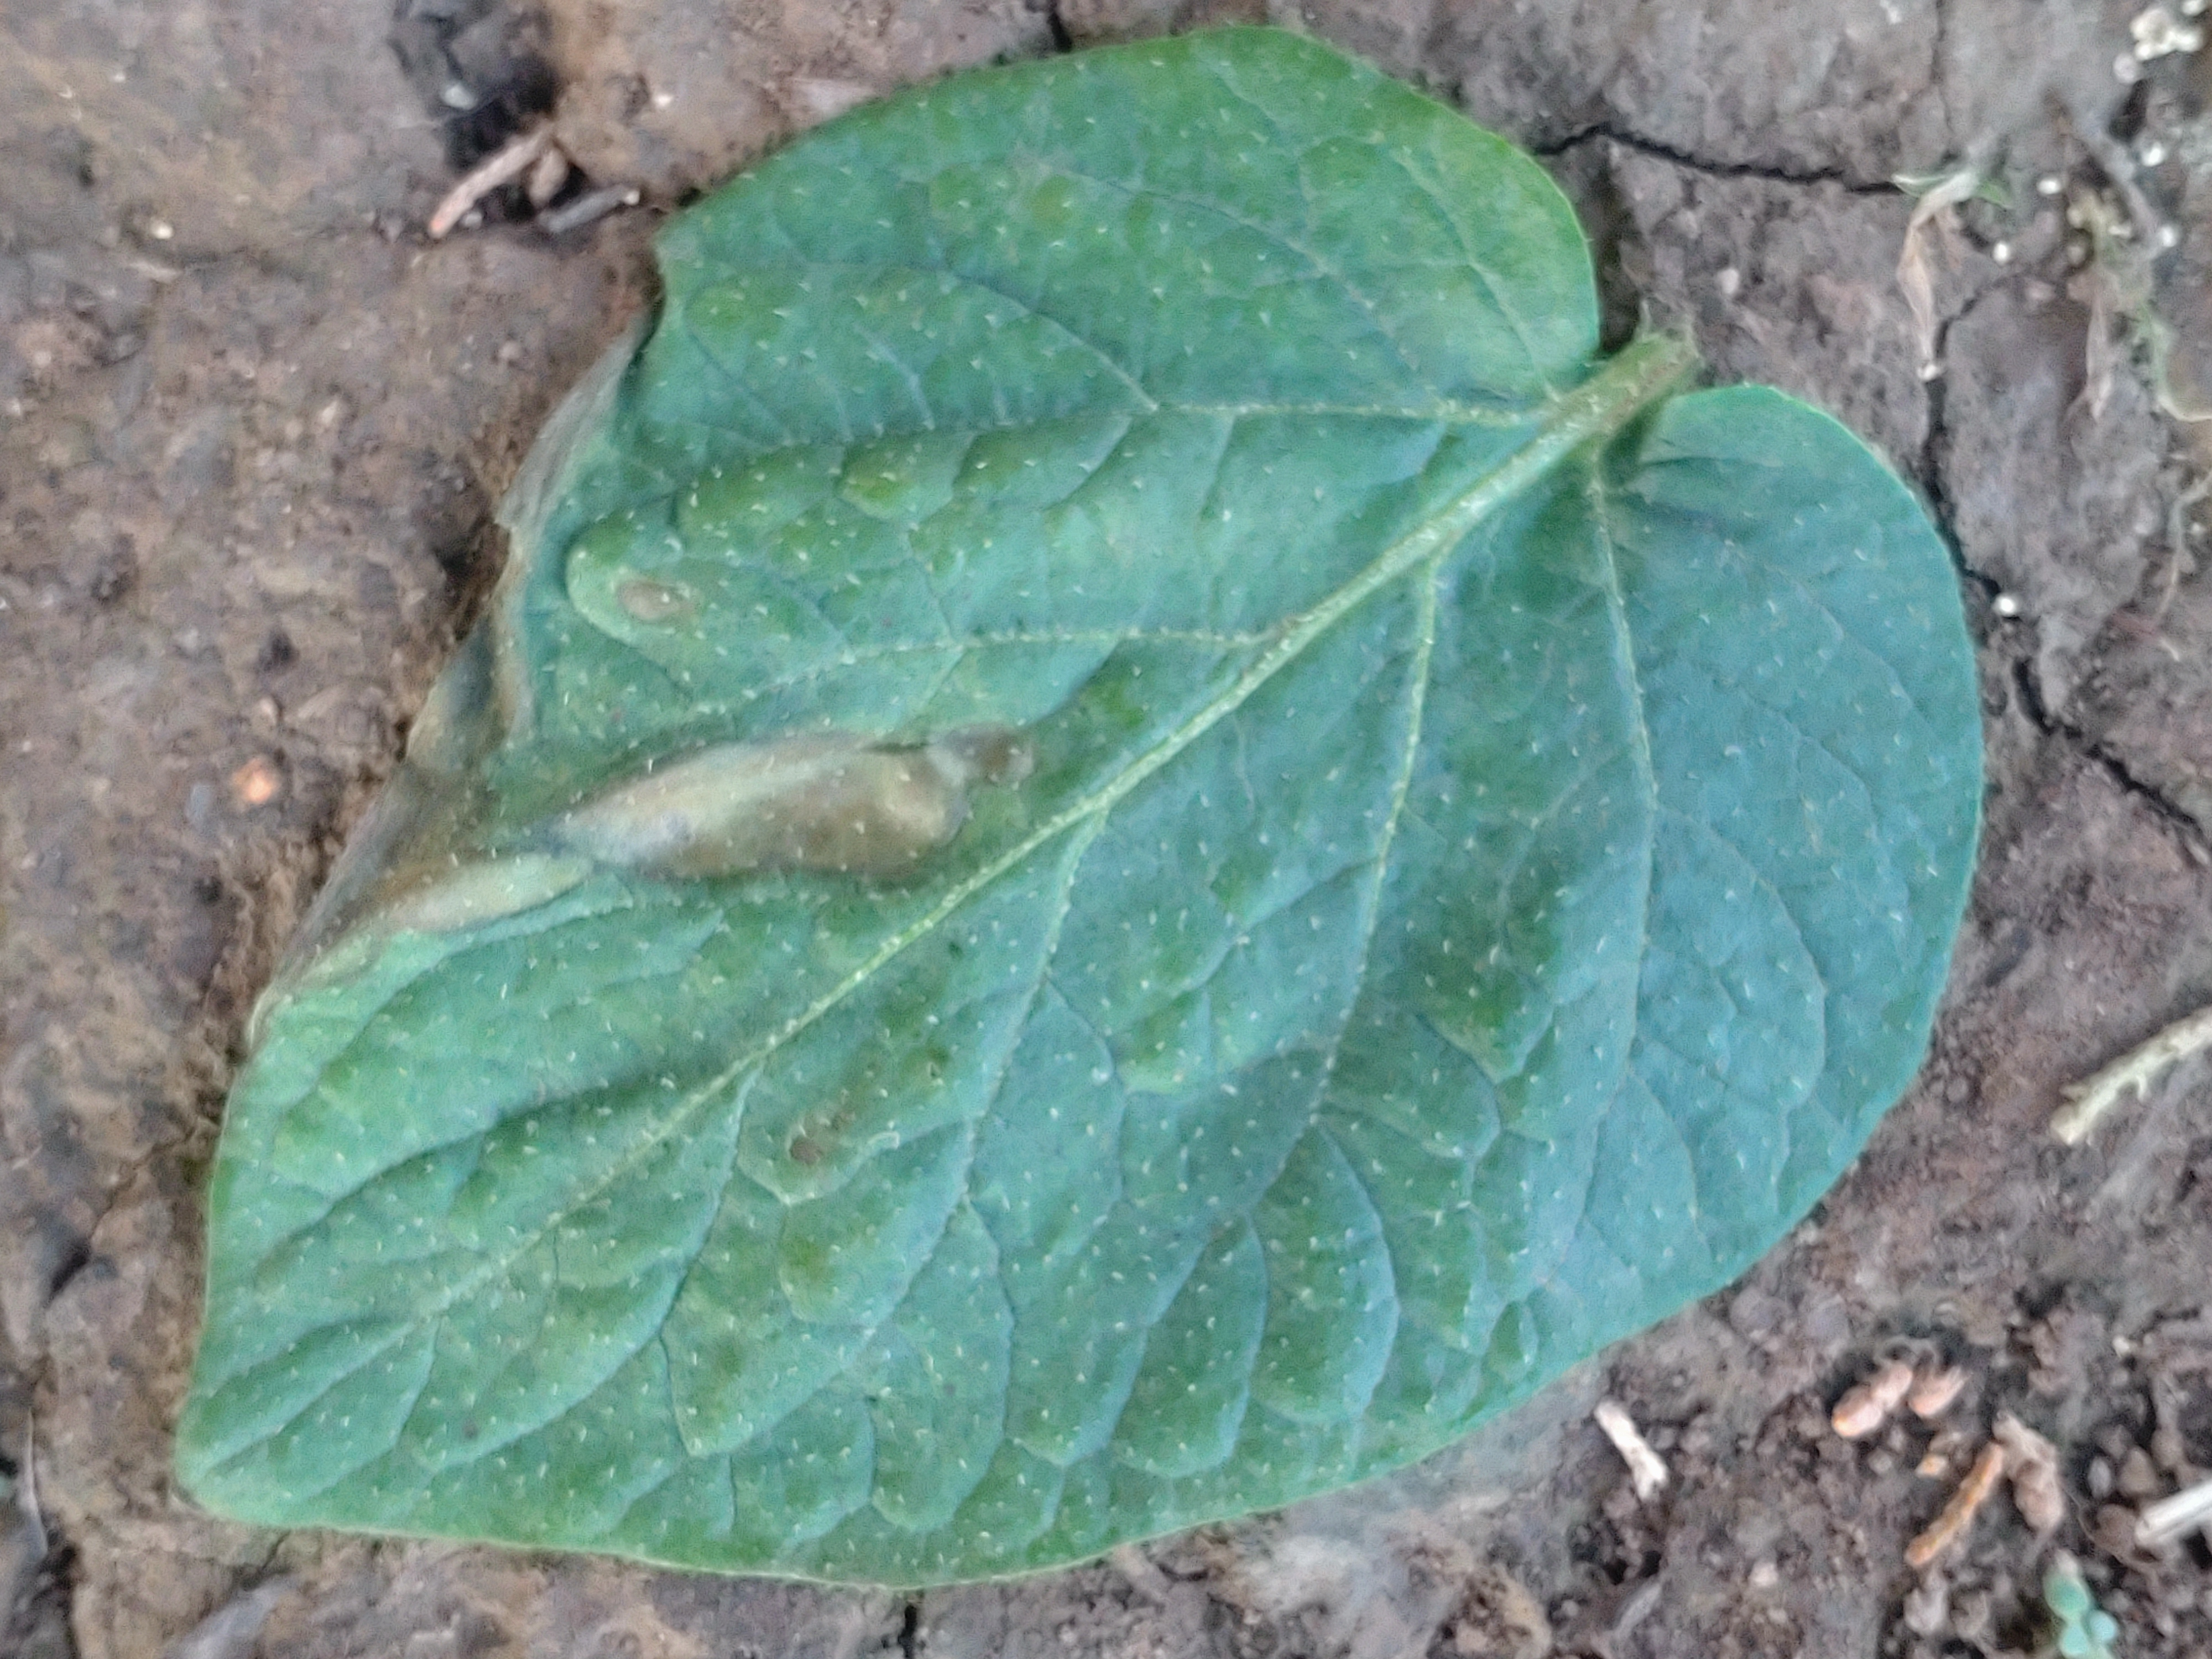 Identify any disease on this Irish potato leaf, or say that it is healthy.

early blight
